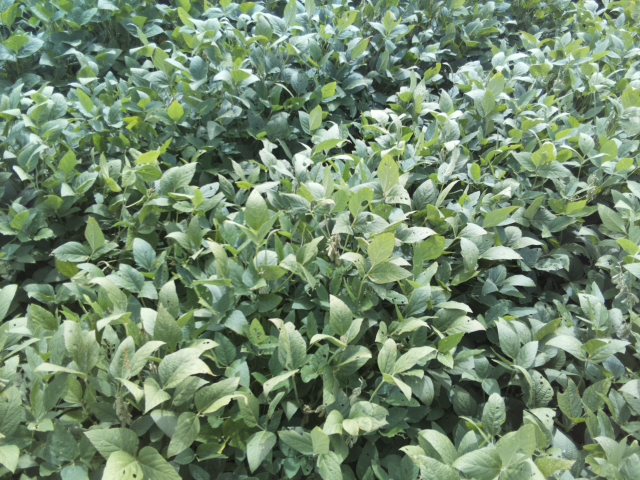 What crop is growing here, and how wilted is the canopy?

soybean, leaflets folding inward at secondary pulvinus with no turgor loss in leaflets or petioles
